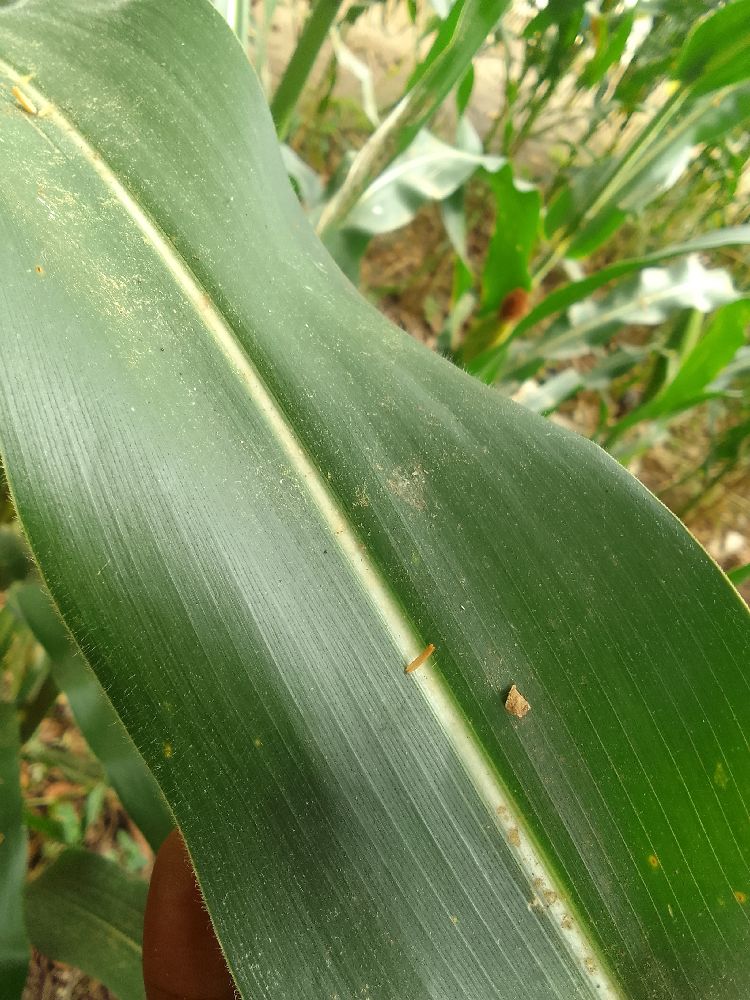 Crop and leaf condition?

maize, healthy
